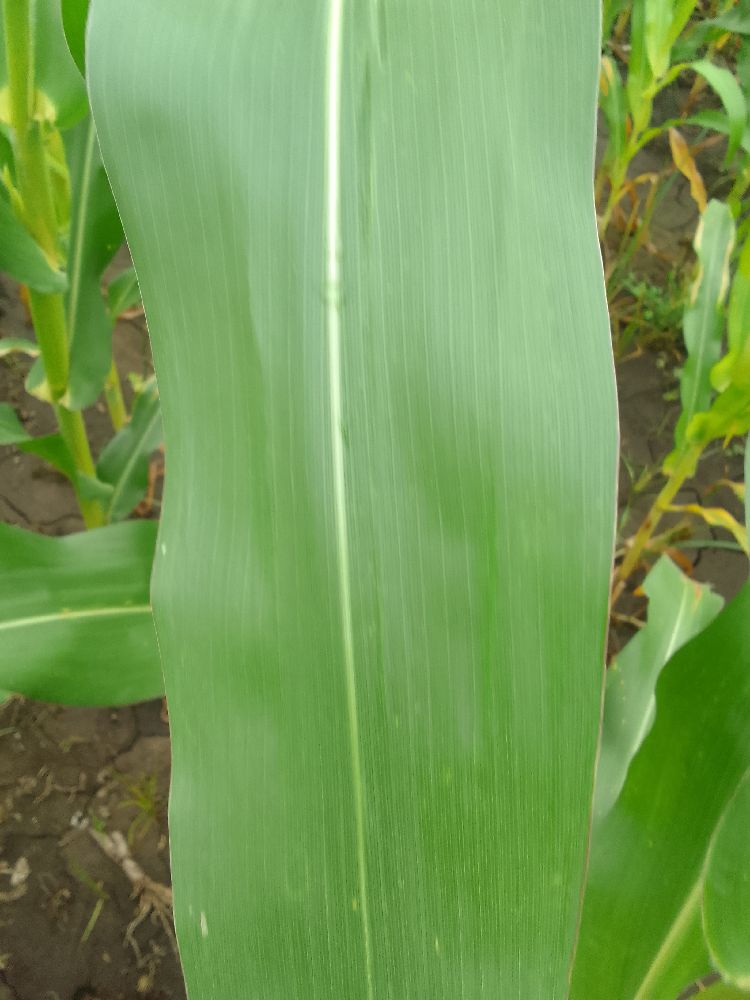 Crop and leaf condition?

maize, healthy
